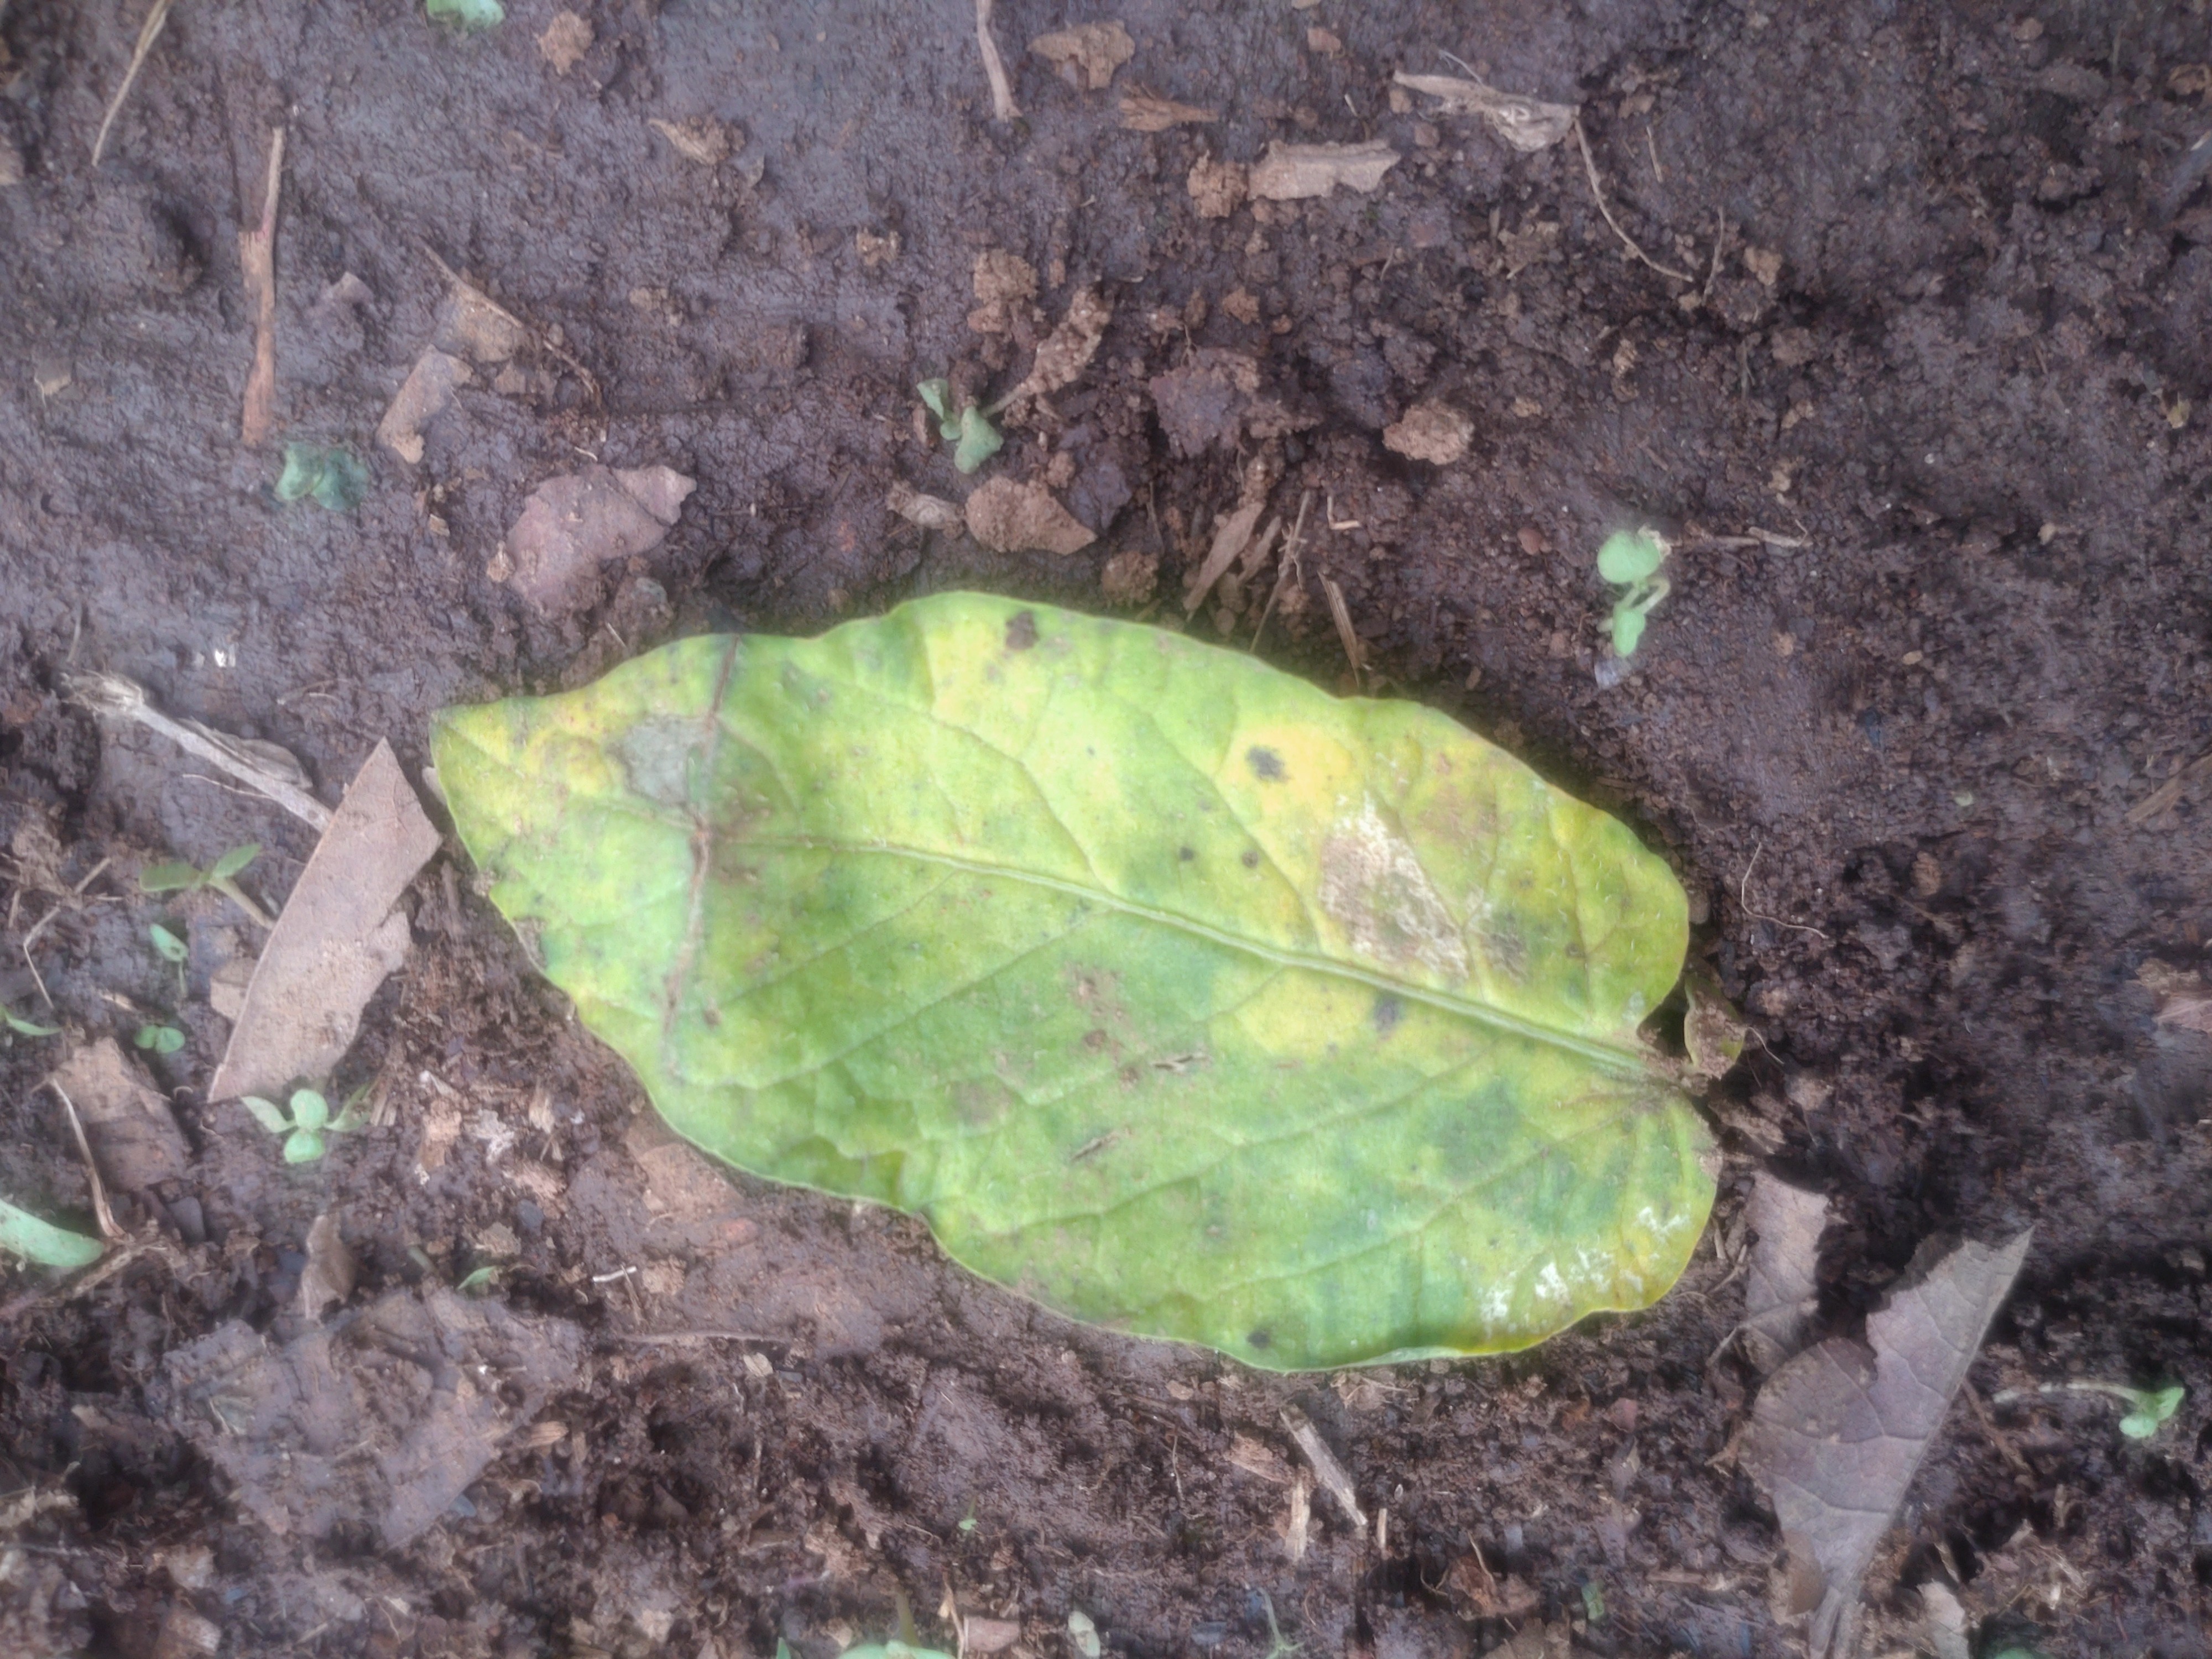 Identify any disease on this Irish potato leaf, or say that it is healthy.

late blight
